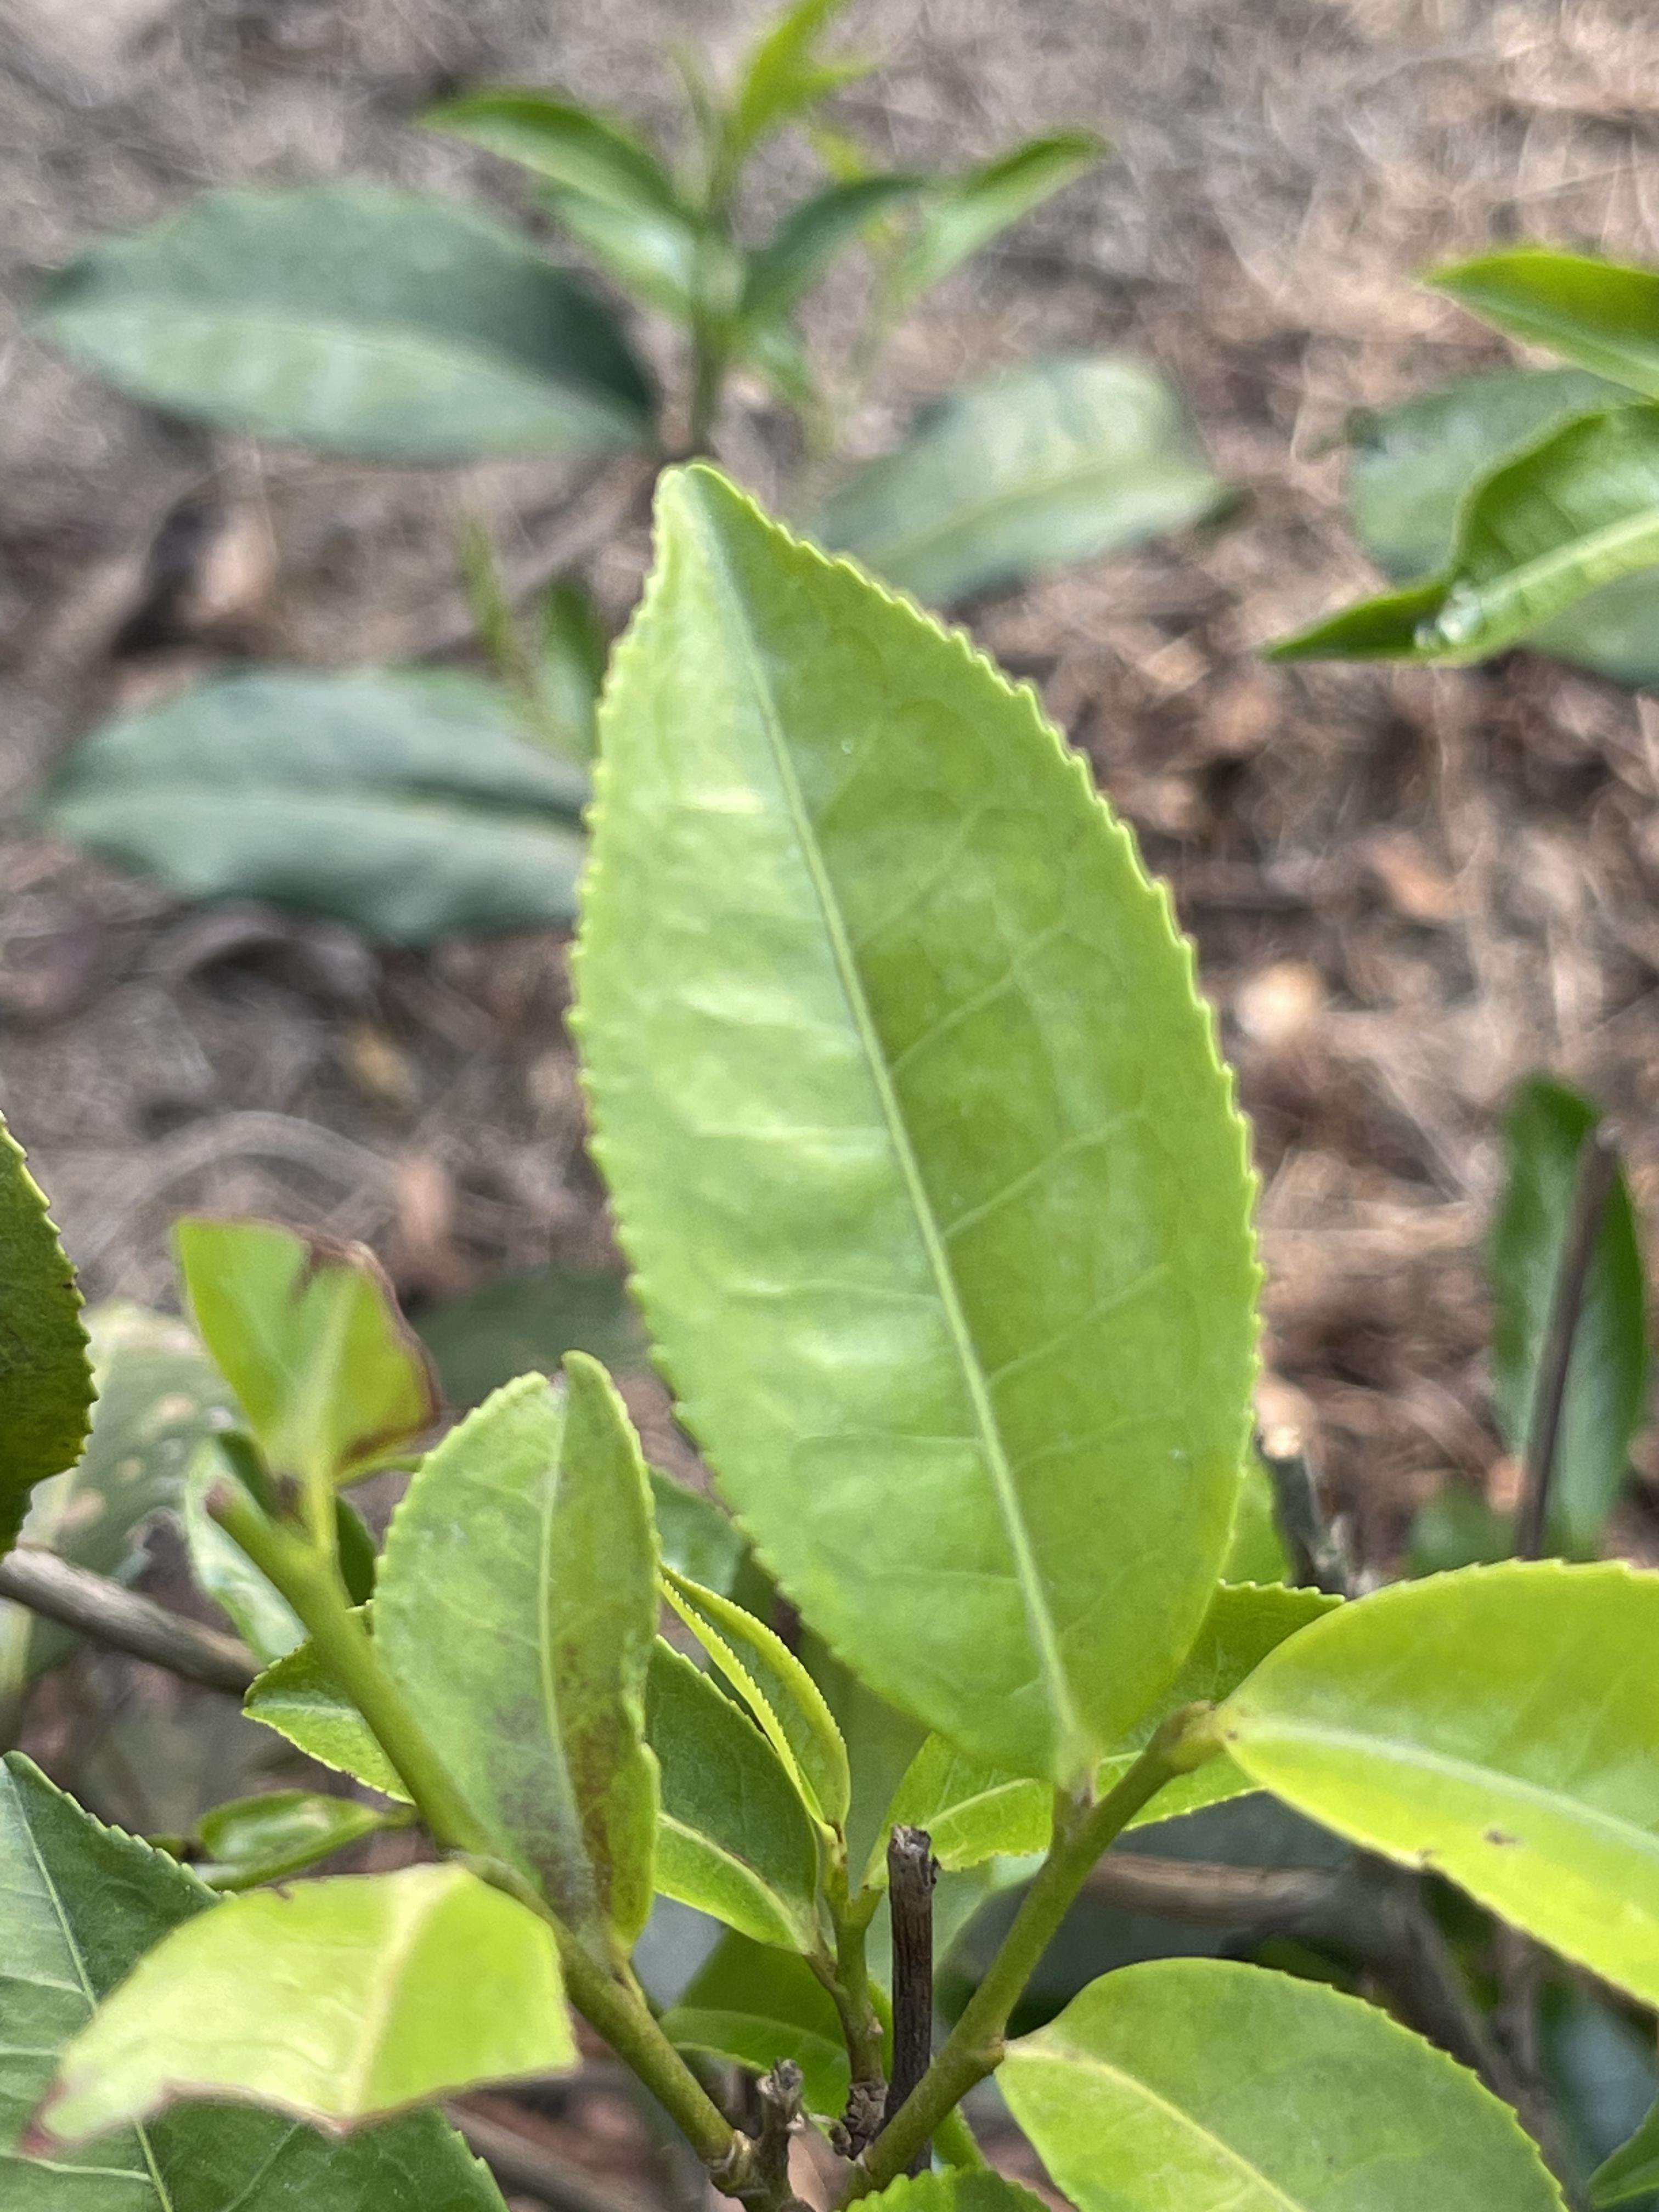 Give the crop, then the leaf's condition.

tea, healthy leaf
